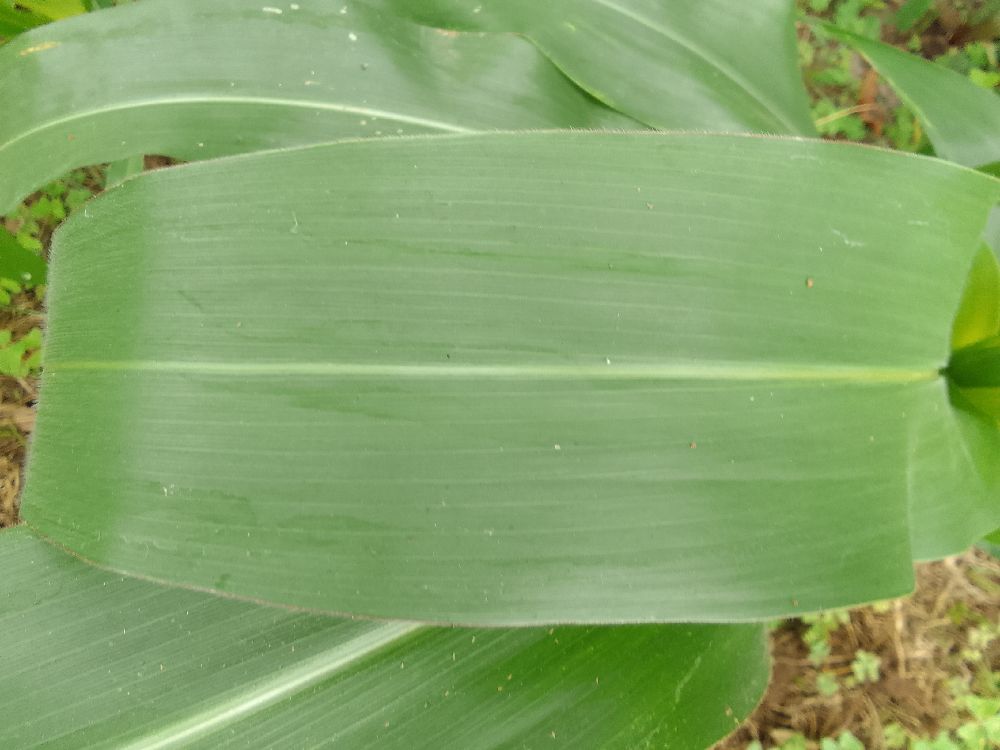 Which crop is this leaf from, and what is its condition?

maize, healthy
